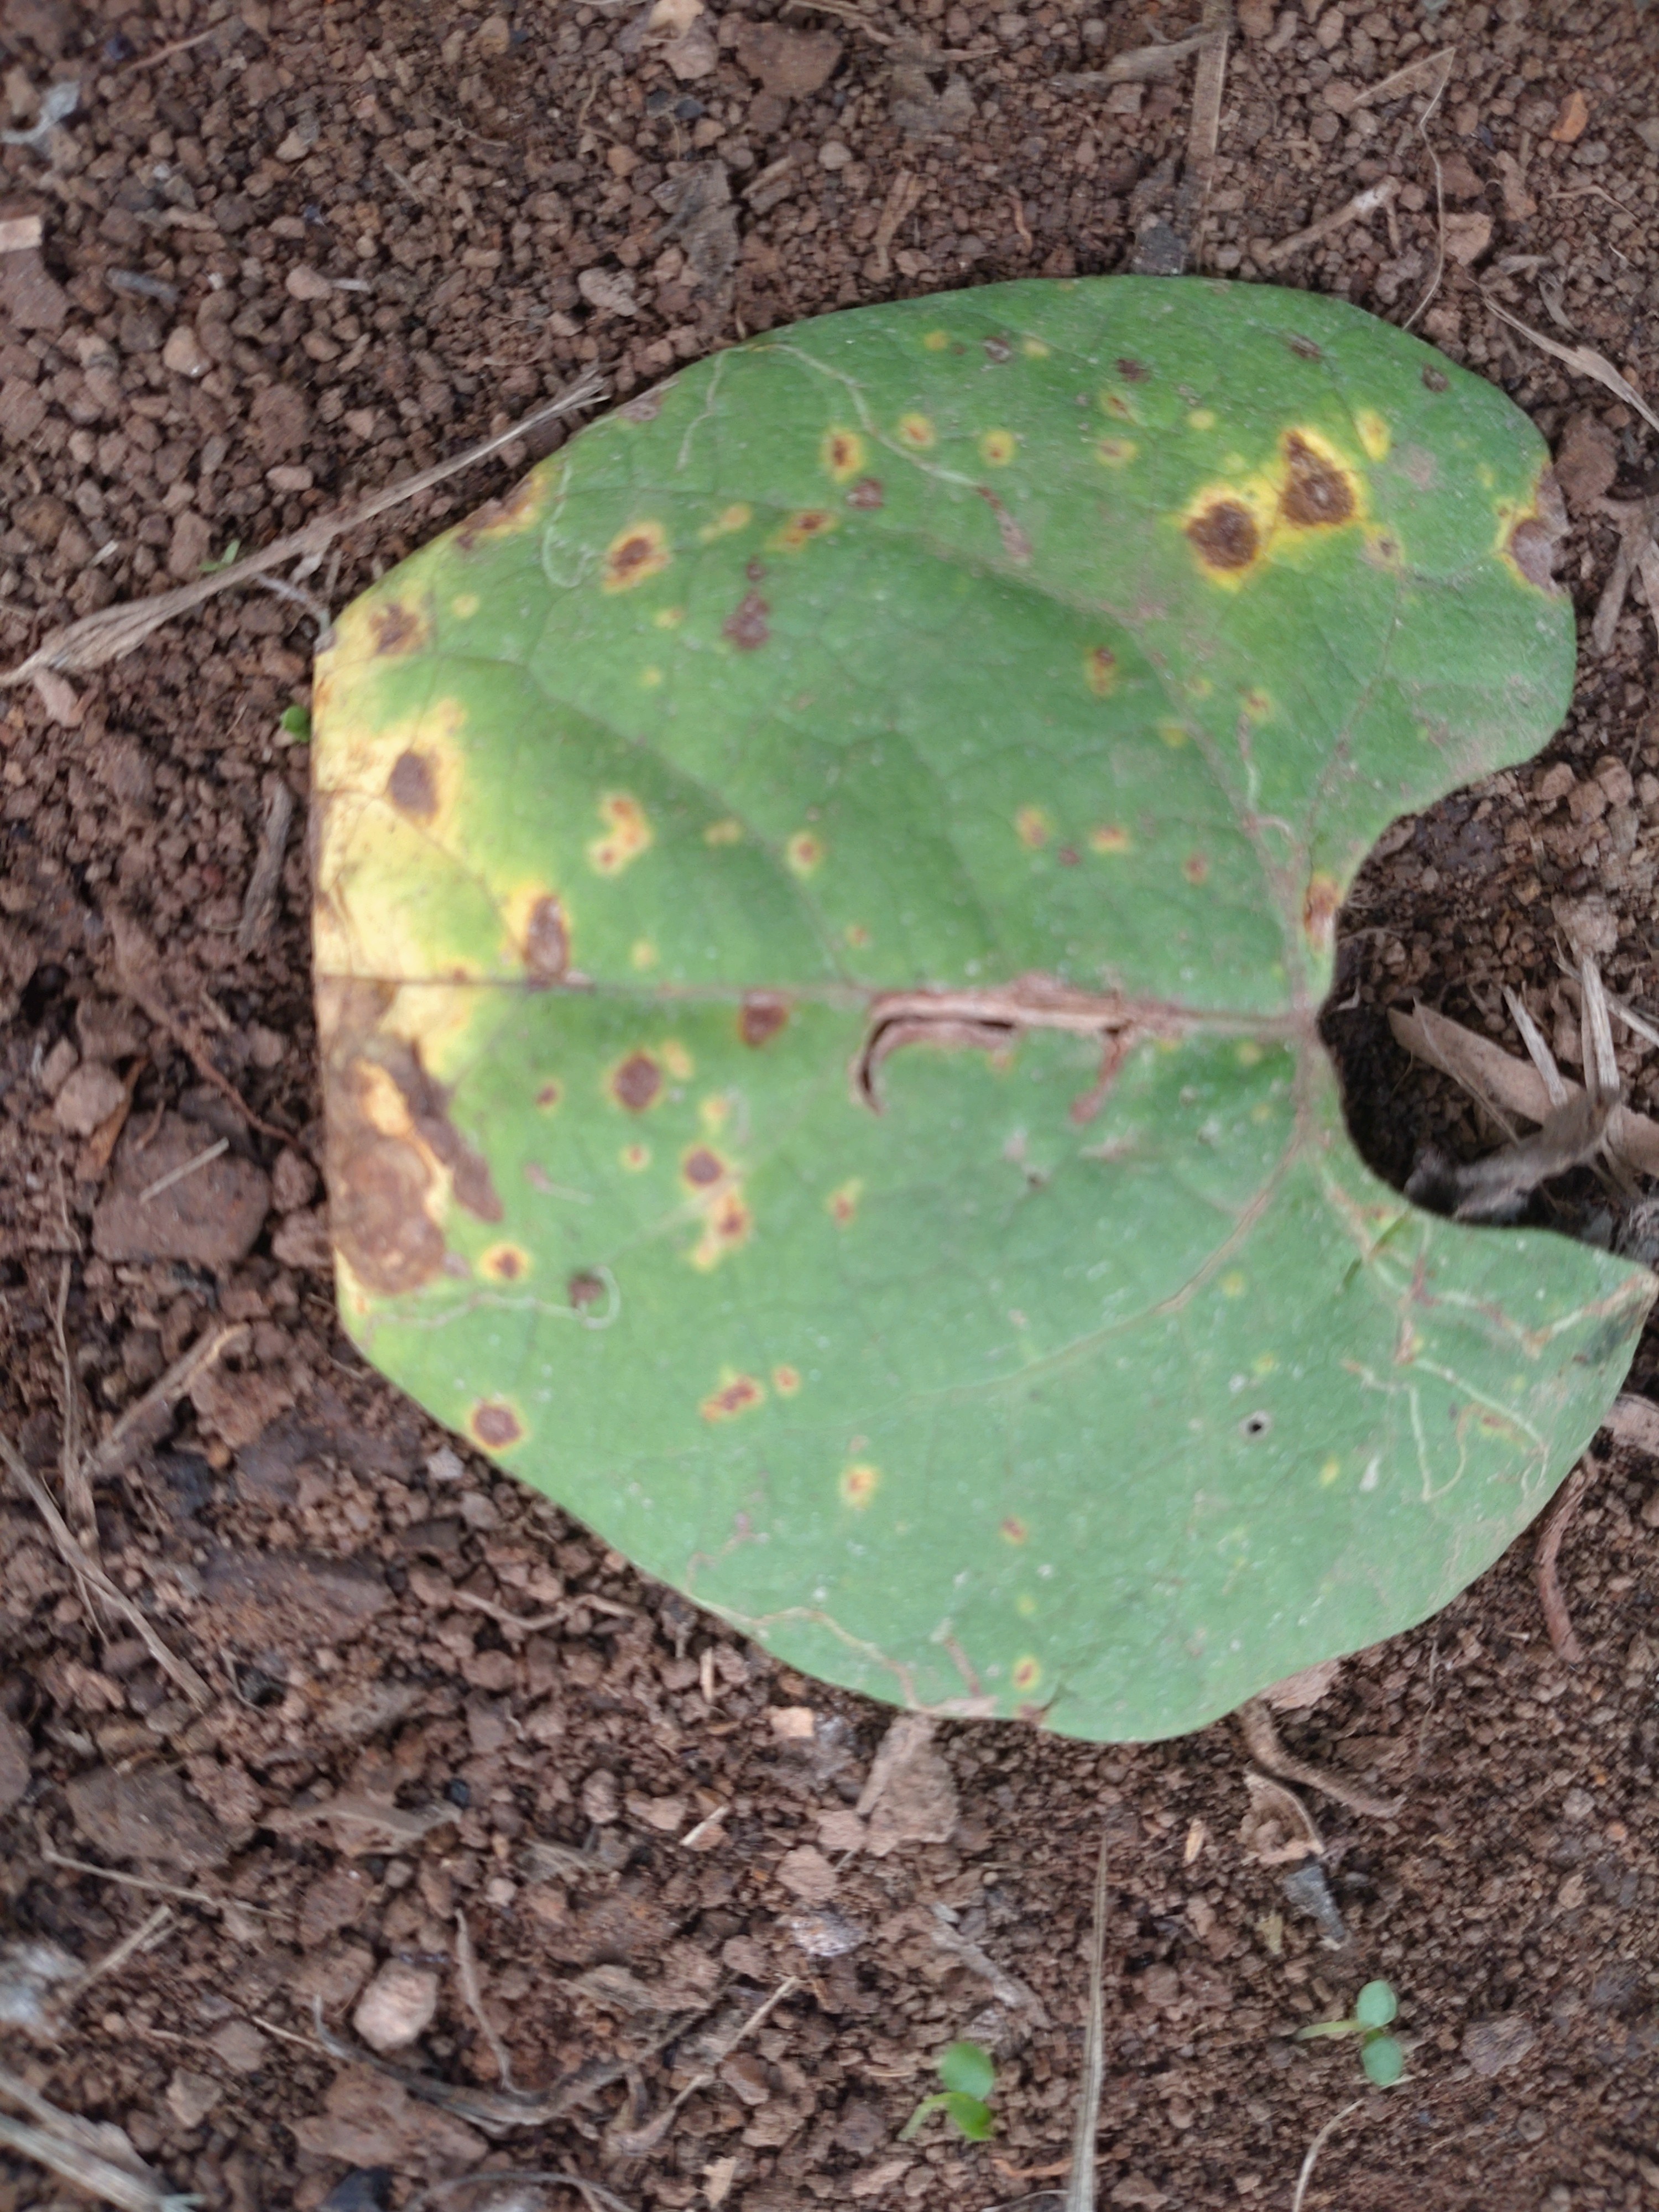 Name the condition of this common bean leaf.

rust
